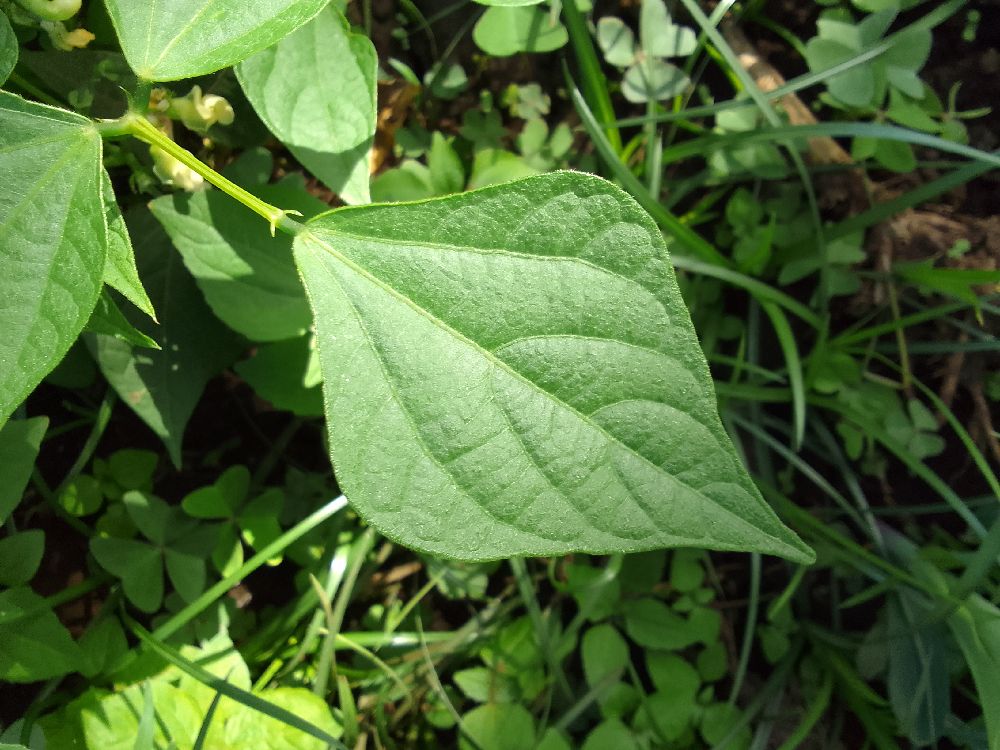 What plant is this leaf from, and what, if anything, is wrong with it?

common bean, healthy
